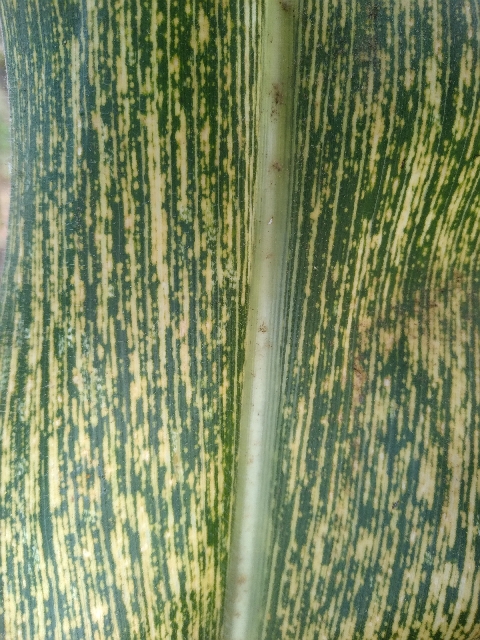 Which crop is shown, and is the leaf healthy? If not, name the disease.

maize, maize streak virus
